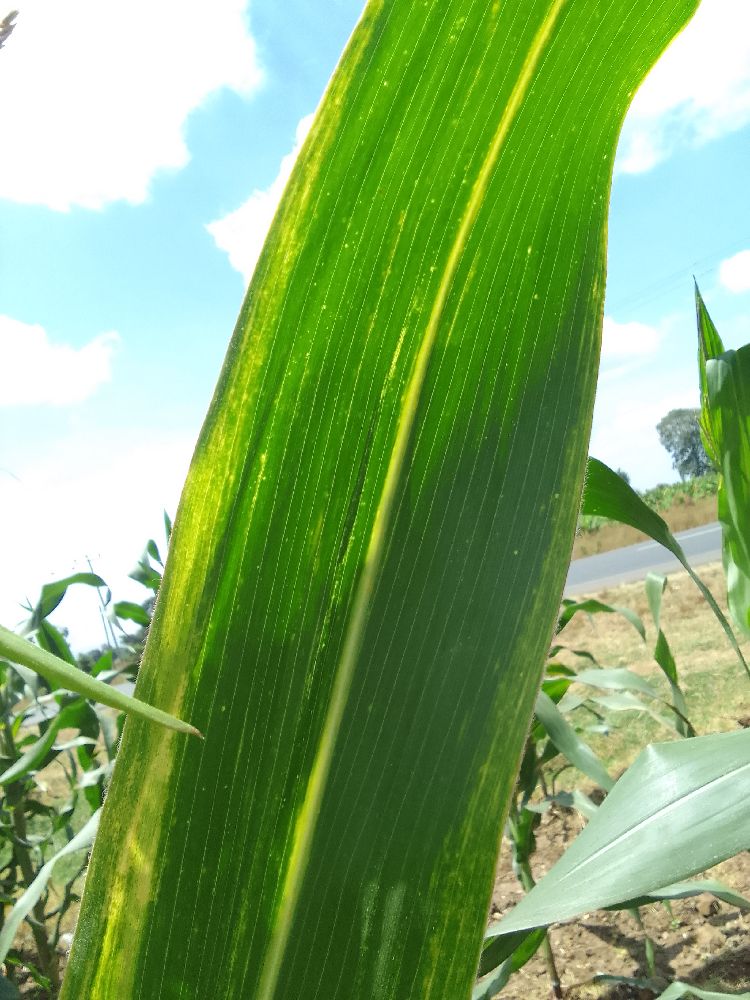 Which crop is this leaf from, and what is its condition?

maize, maize lethal necrosis
